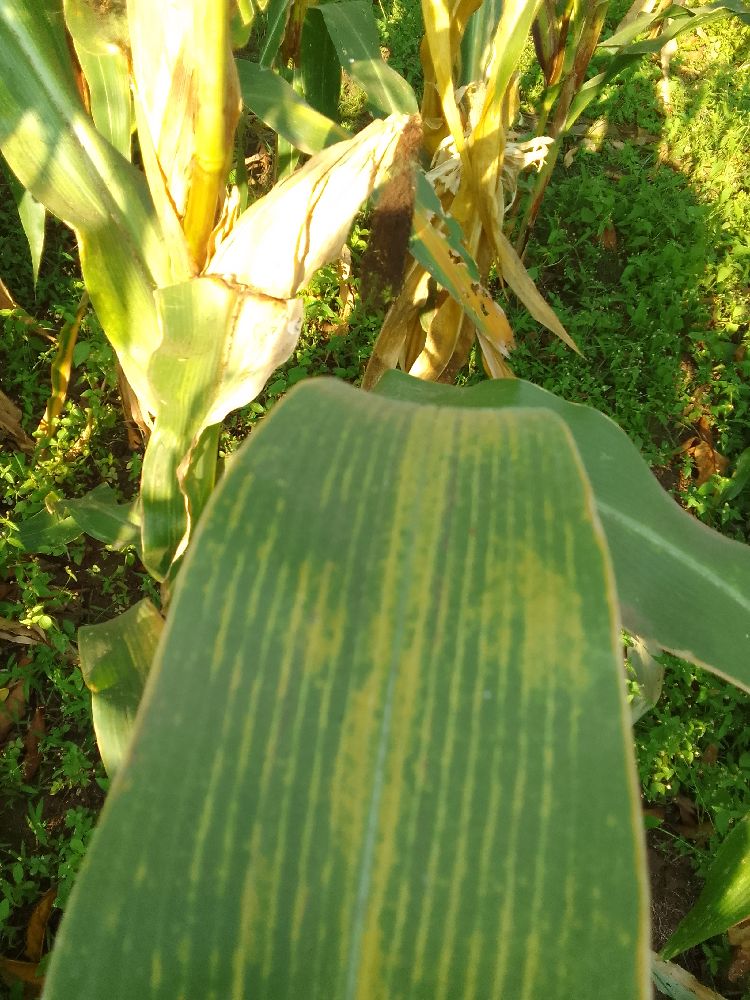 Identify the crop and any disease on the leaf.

maize, maize lethal necrosis
